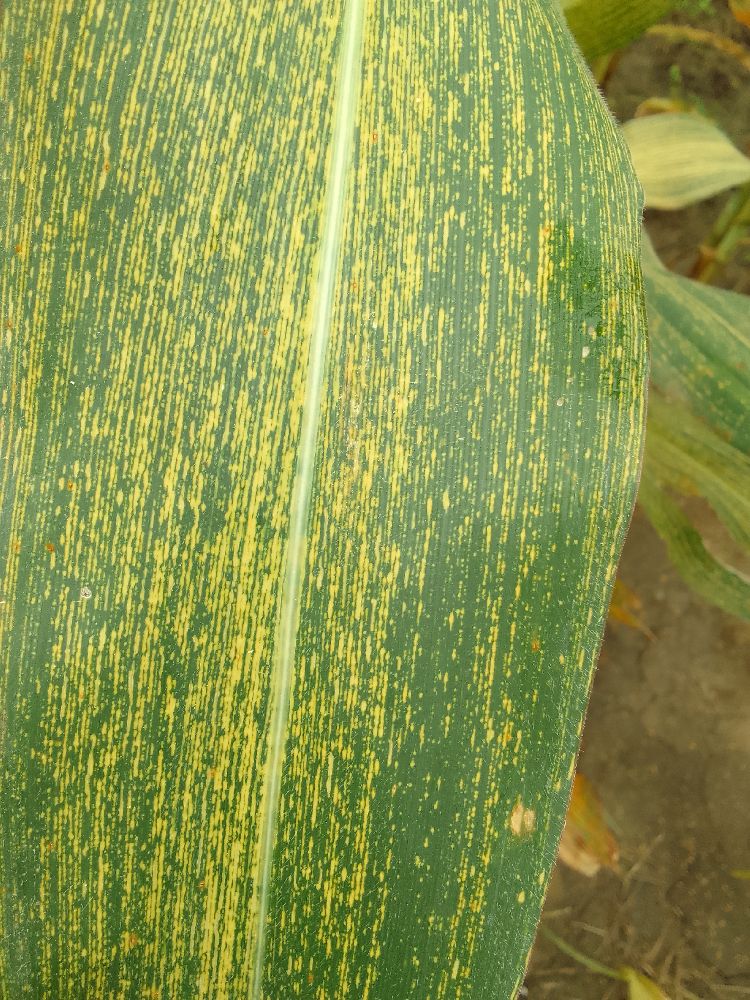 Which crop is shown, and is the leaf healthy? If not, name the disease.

maize, maize streak virus
